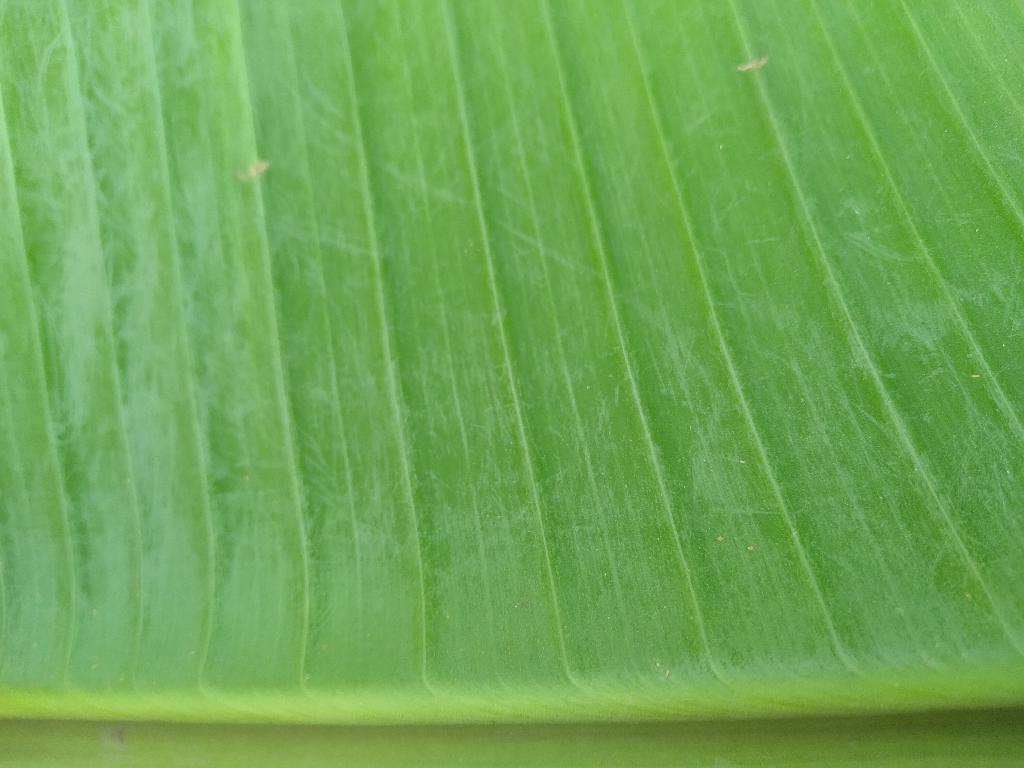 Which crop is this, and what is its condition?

banana, healthy
